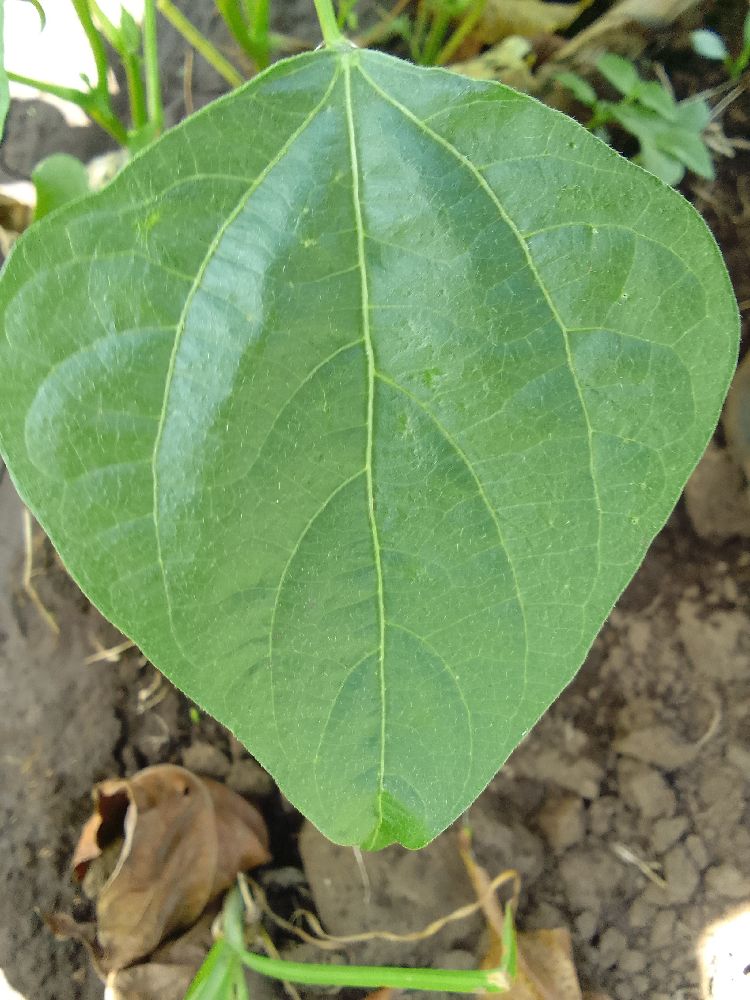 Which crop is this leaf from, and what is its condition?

common bean, healthy
